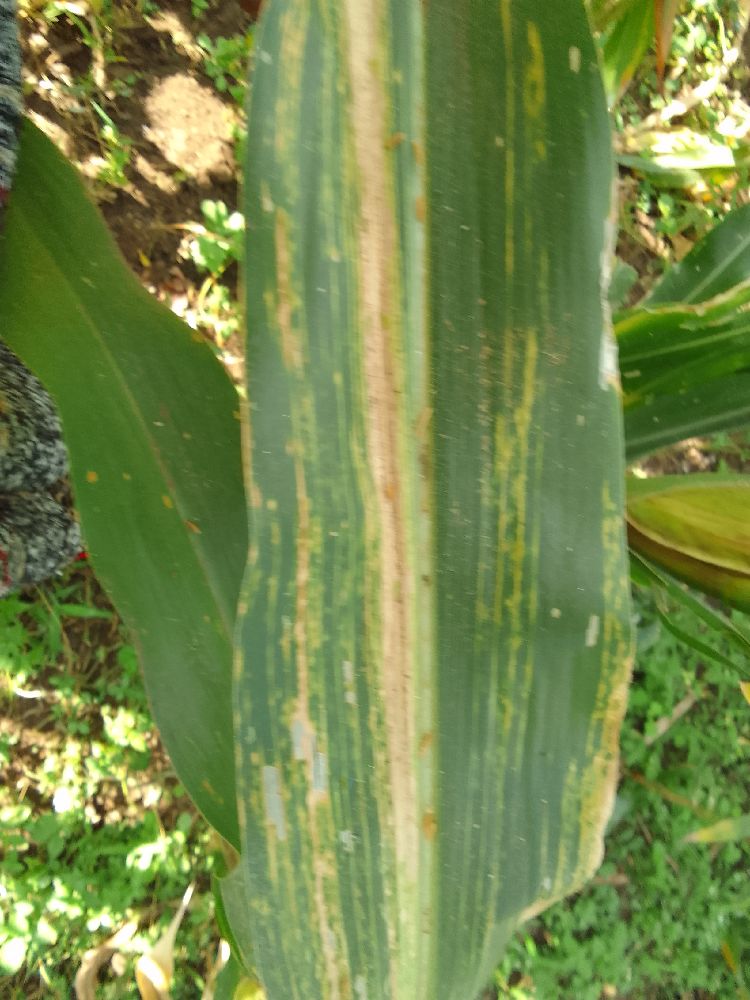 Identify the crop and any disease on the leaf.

maize, maize lethal necrosis
